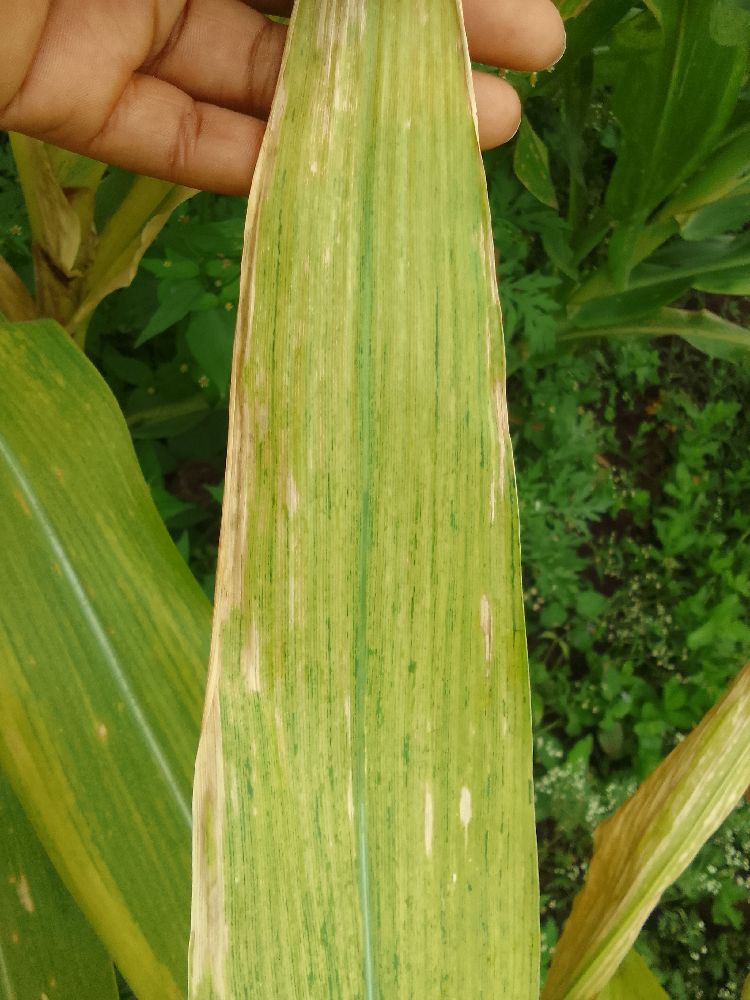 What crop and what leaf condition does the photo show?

maize, maize lethal necrosis
